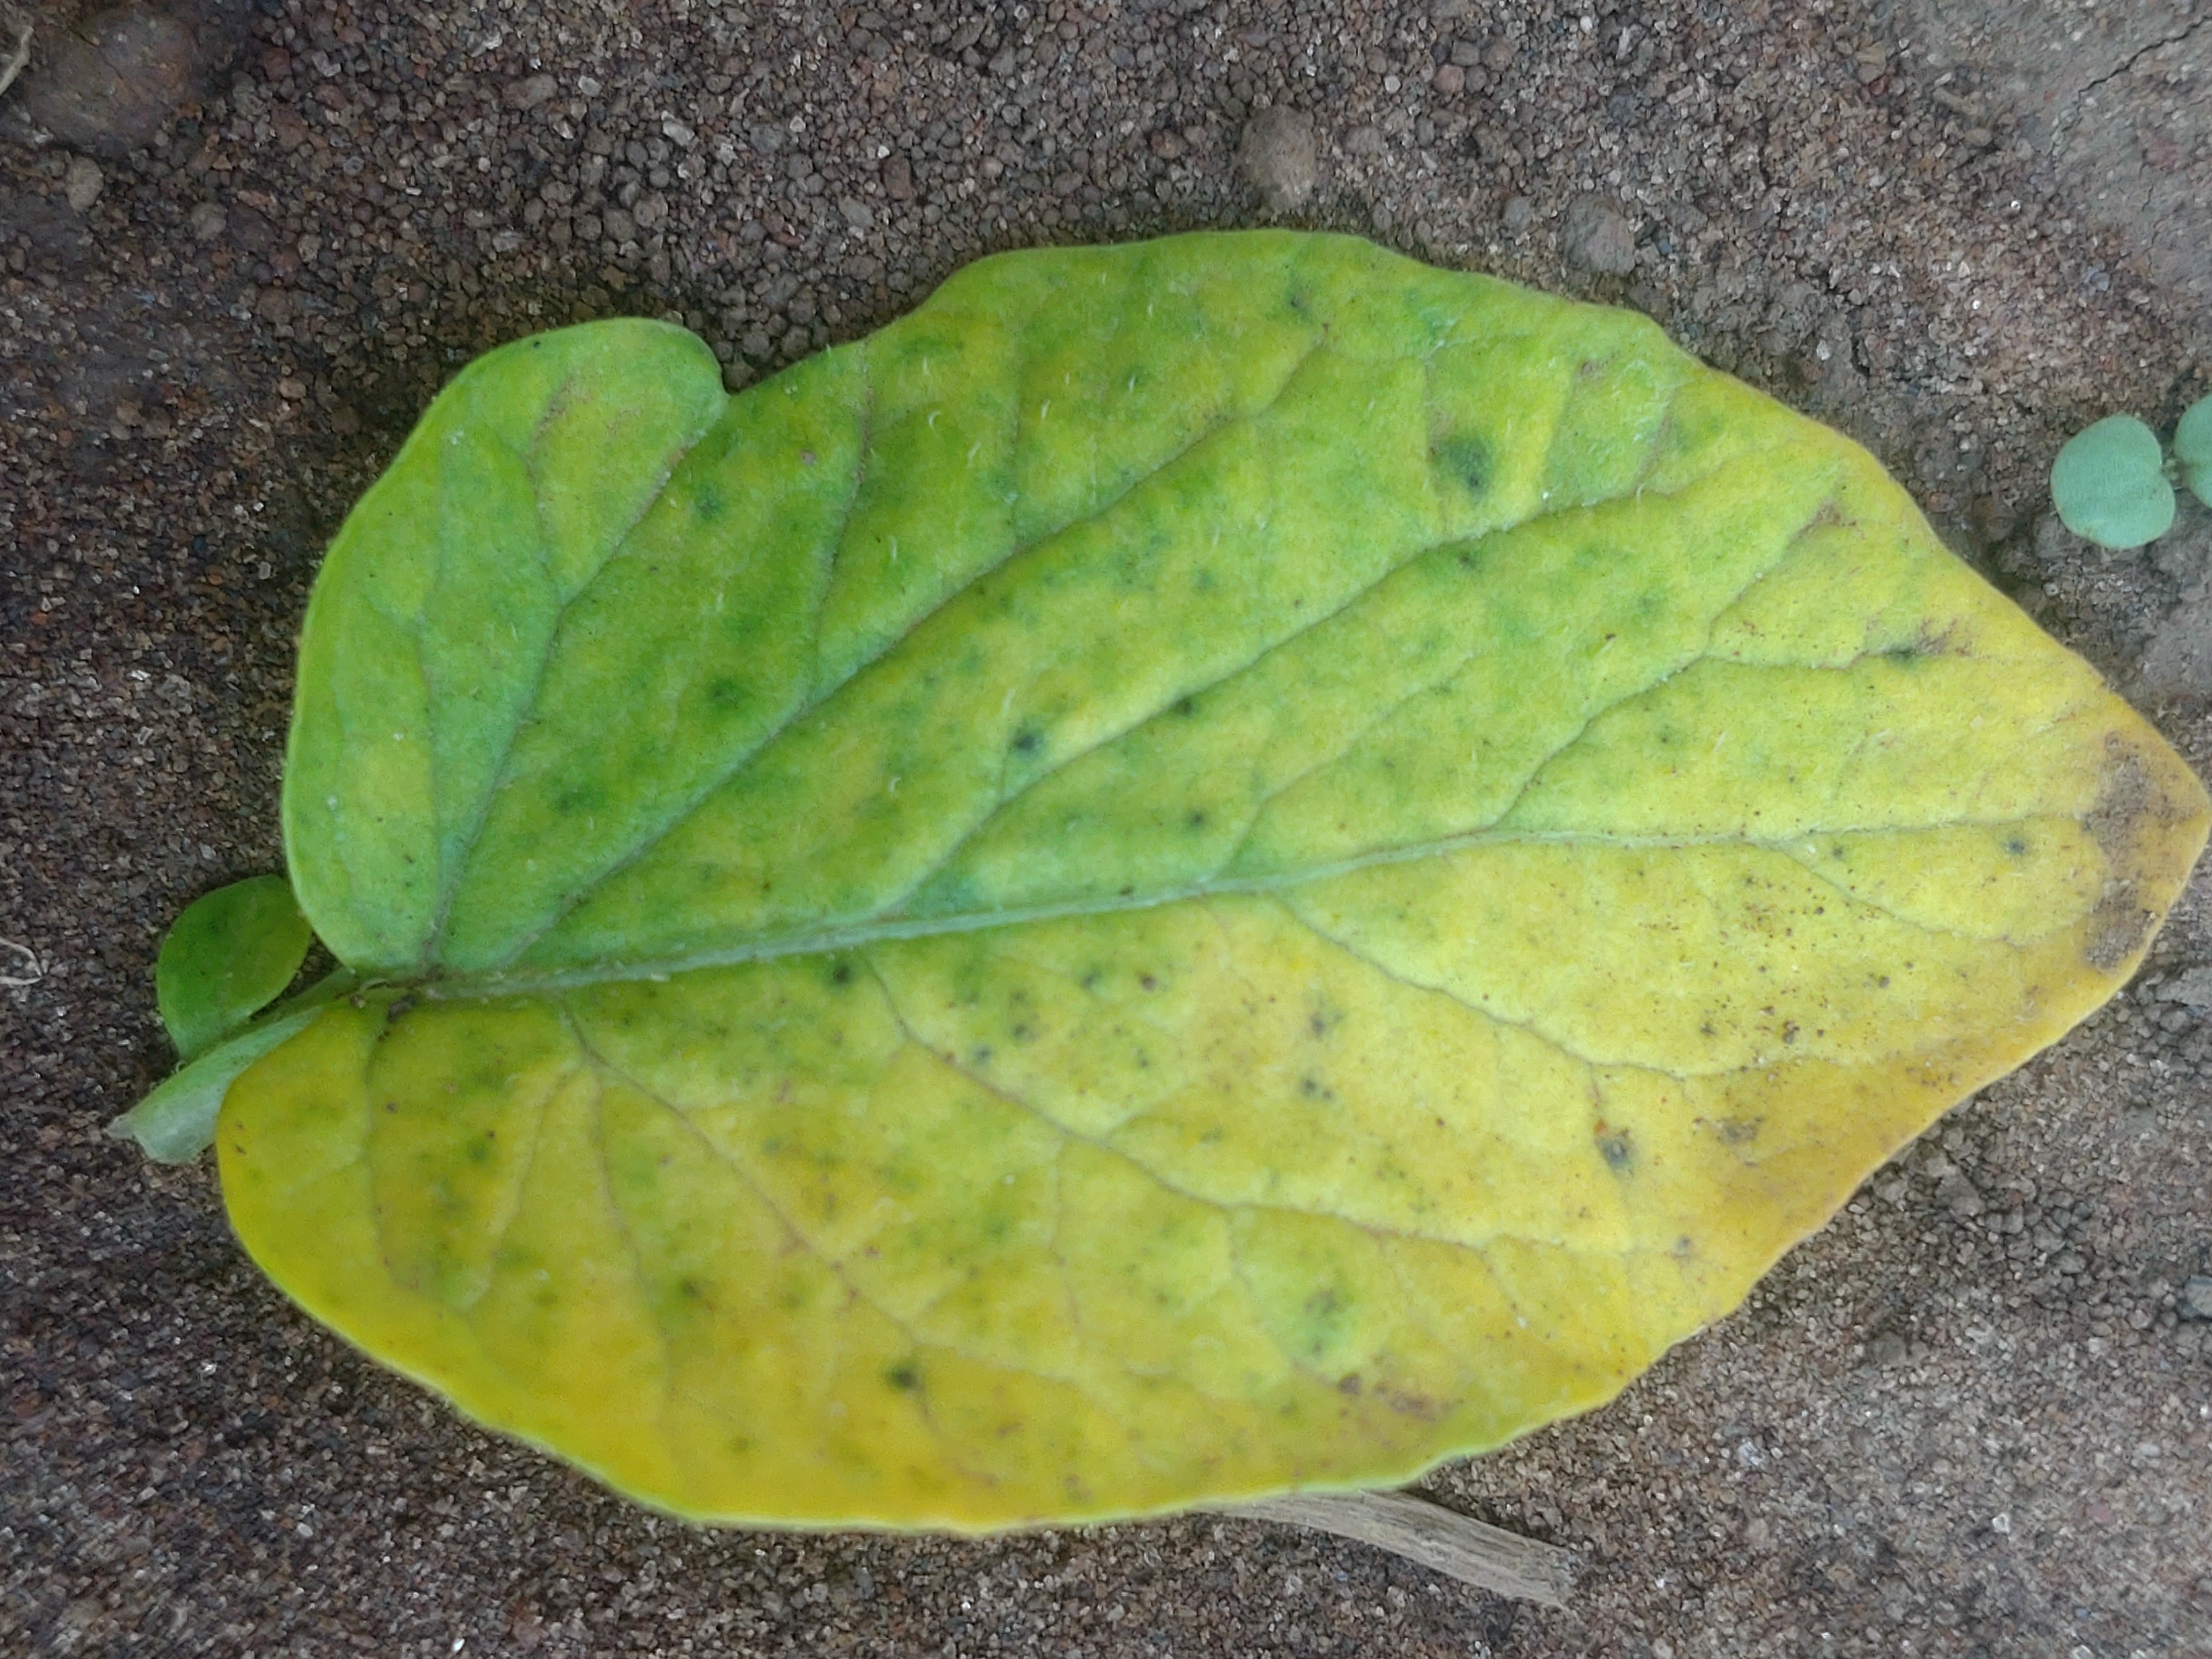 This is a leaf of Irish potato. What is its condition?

late blight
